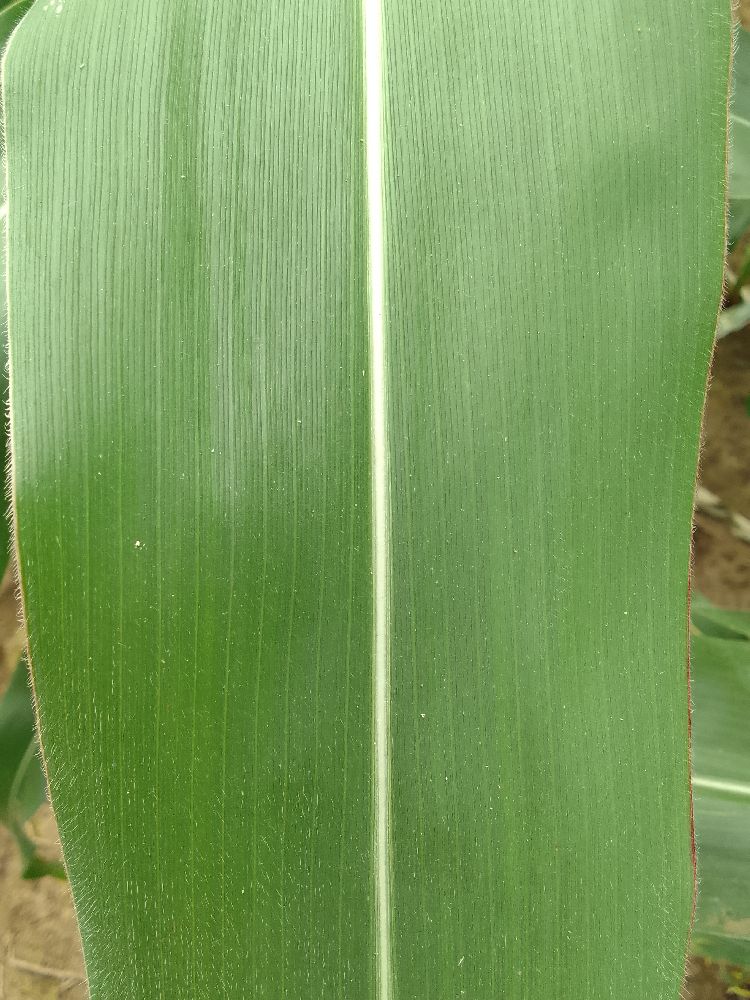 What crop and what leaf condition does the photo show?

maize, healthy
